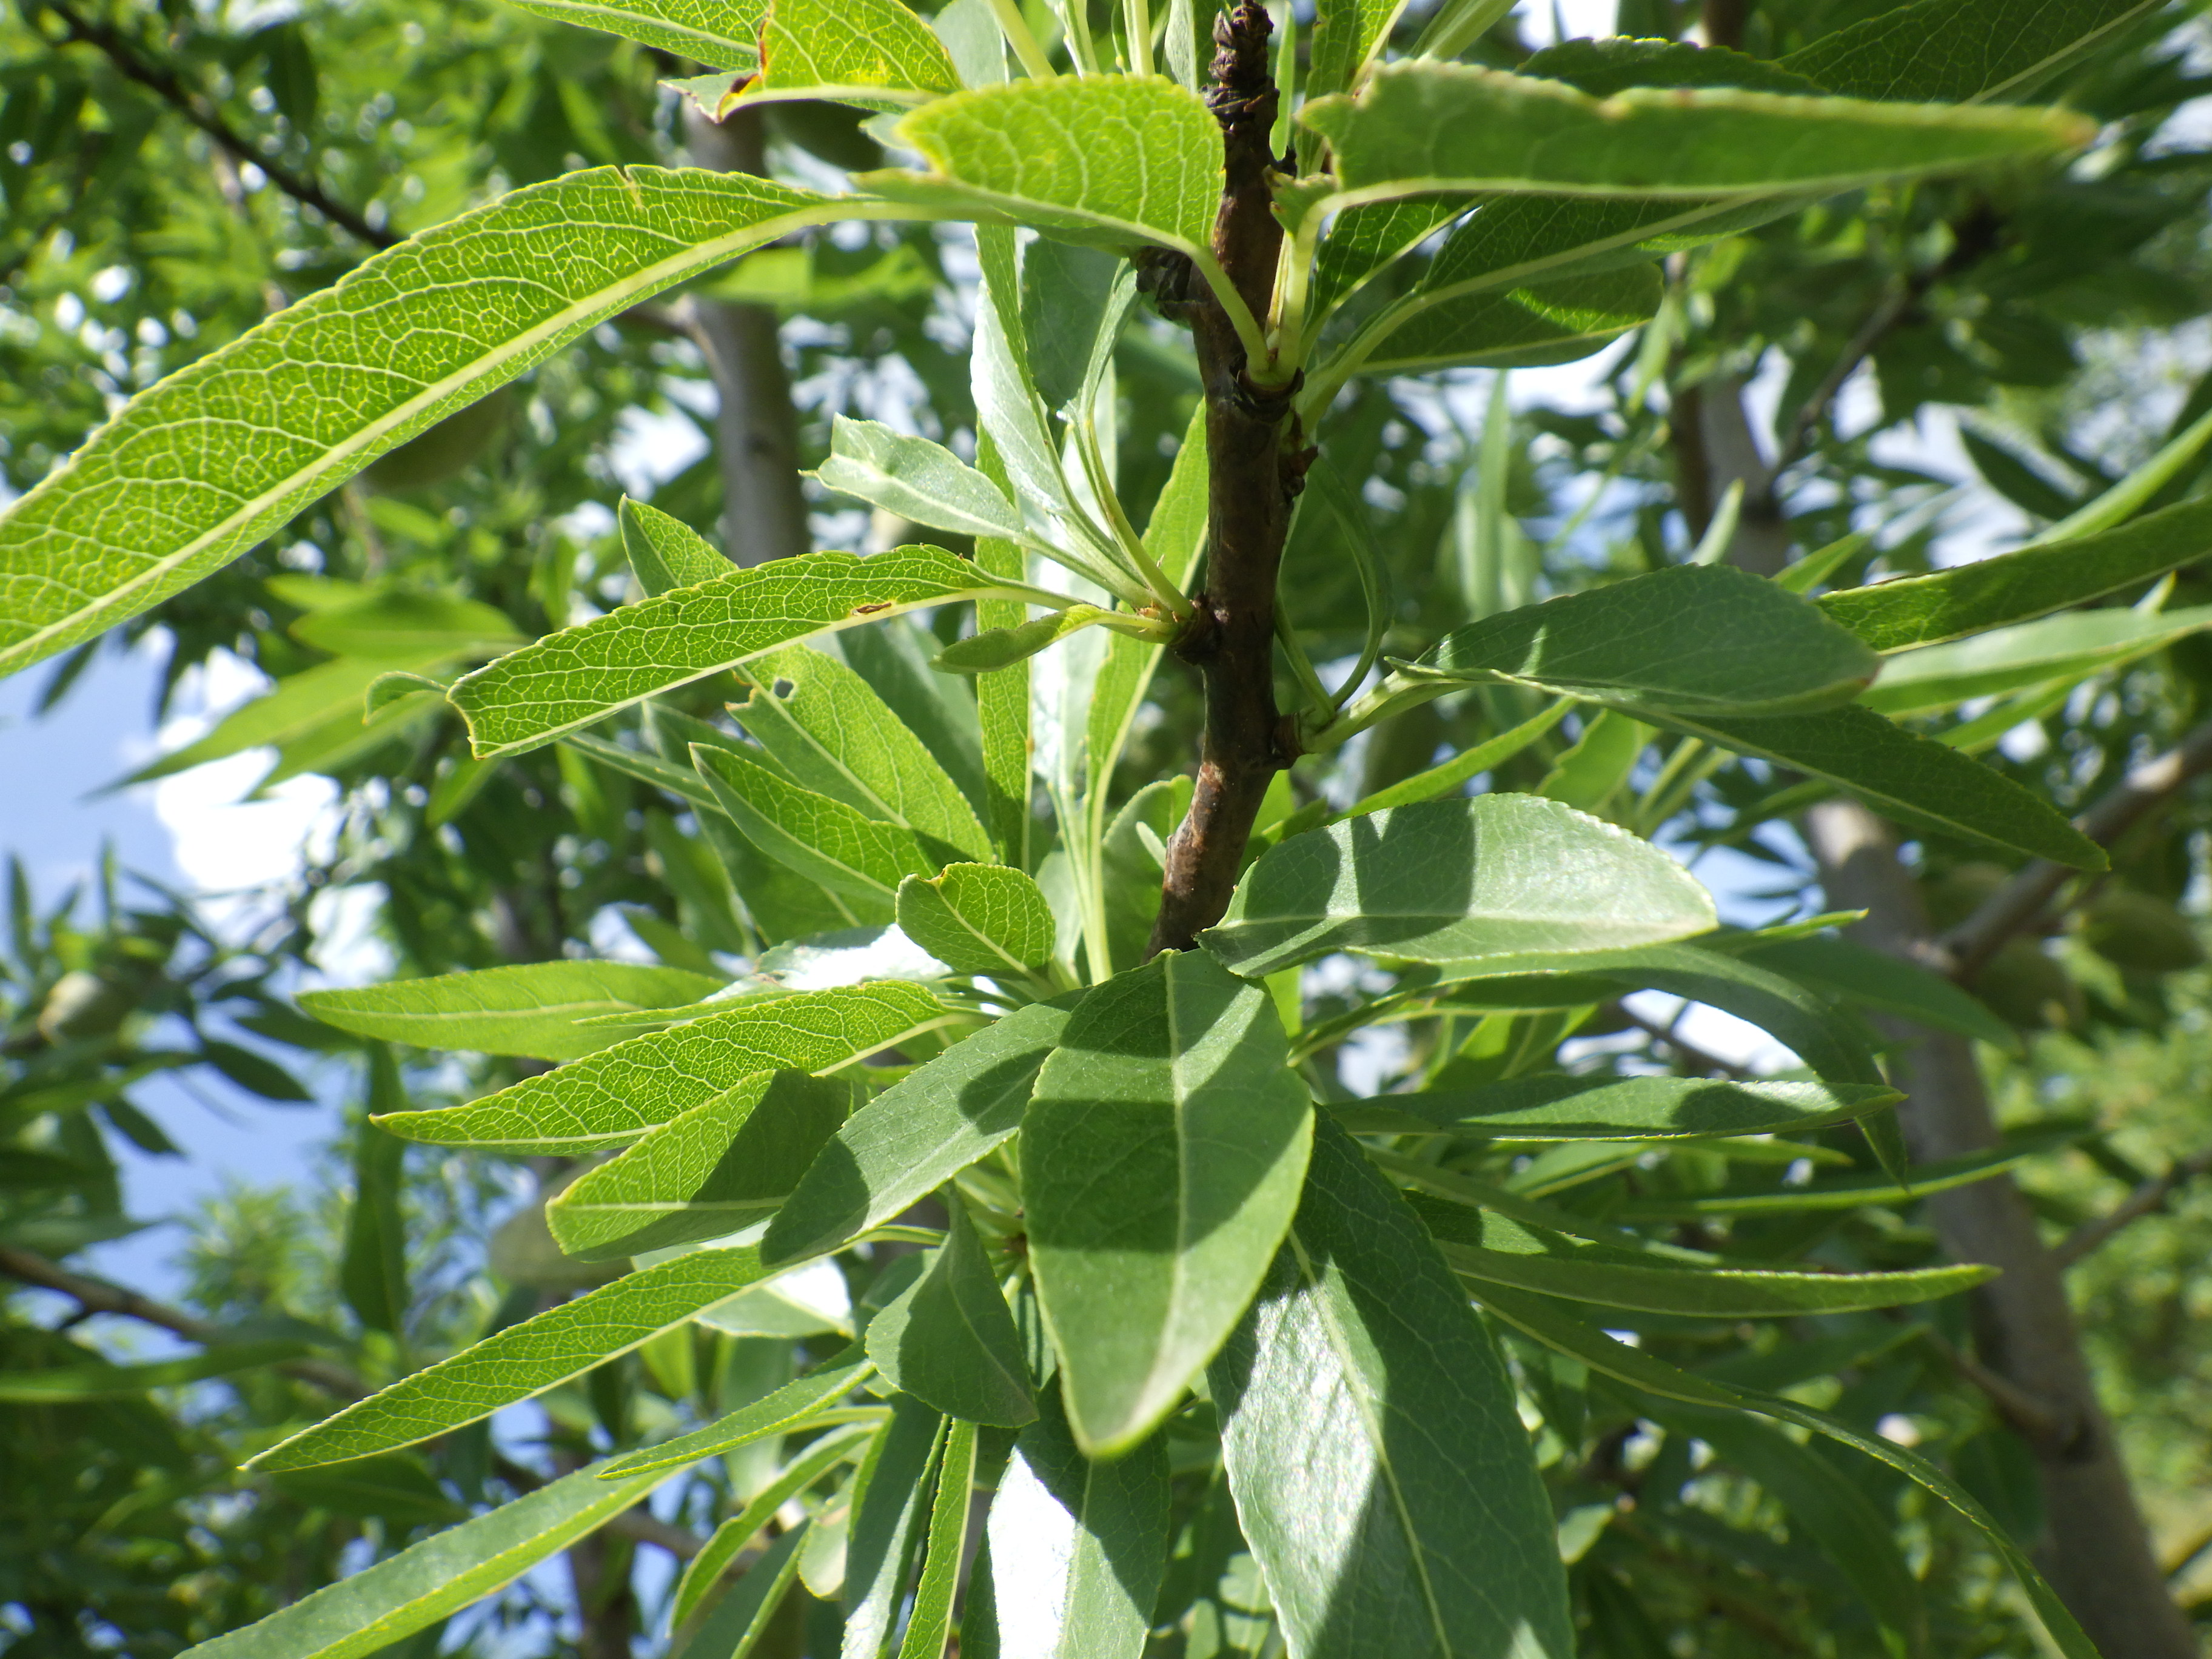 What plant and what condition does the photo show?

almond, phytophagous
